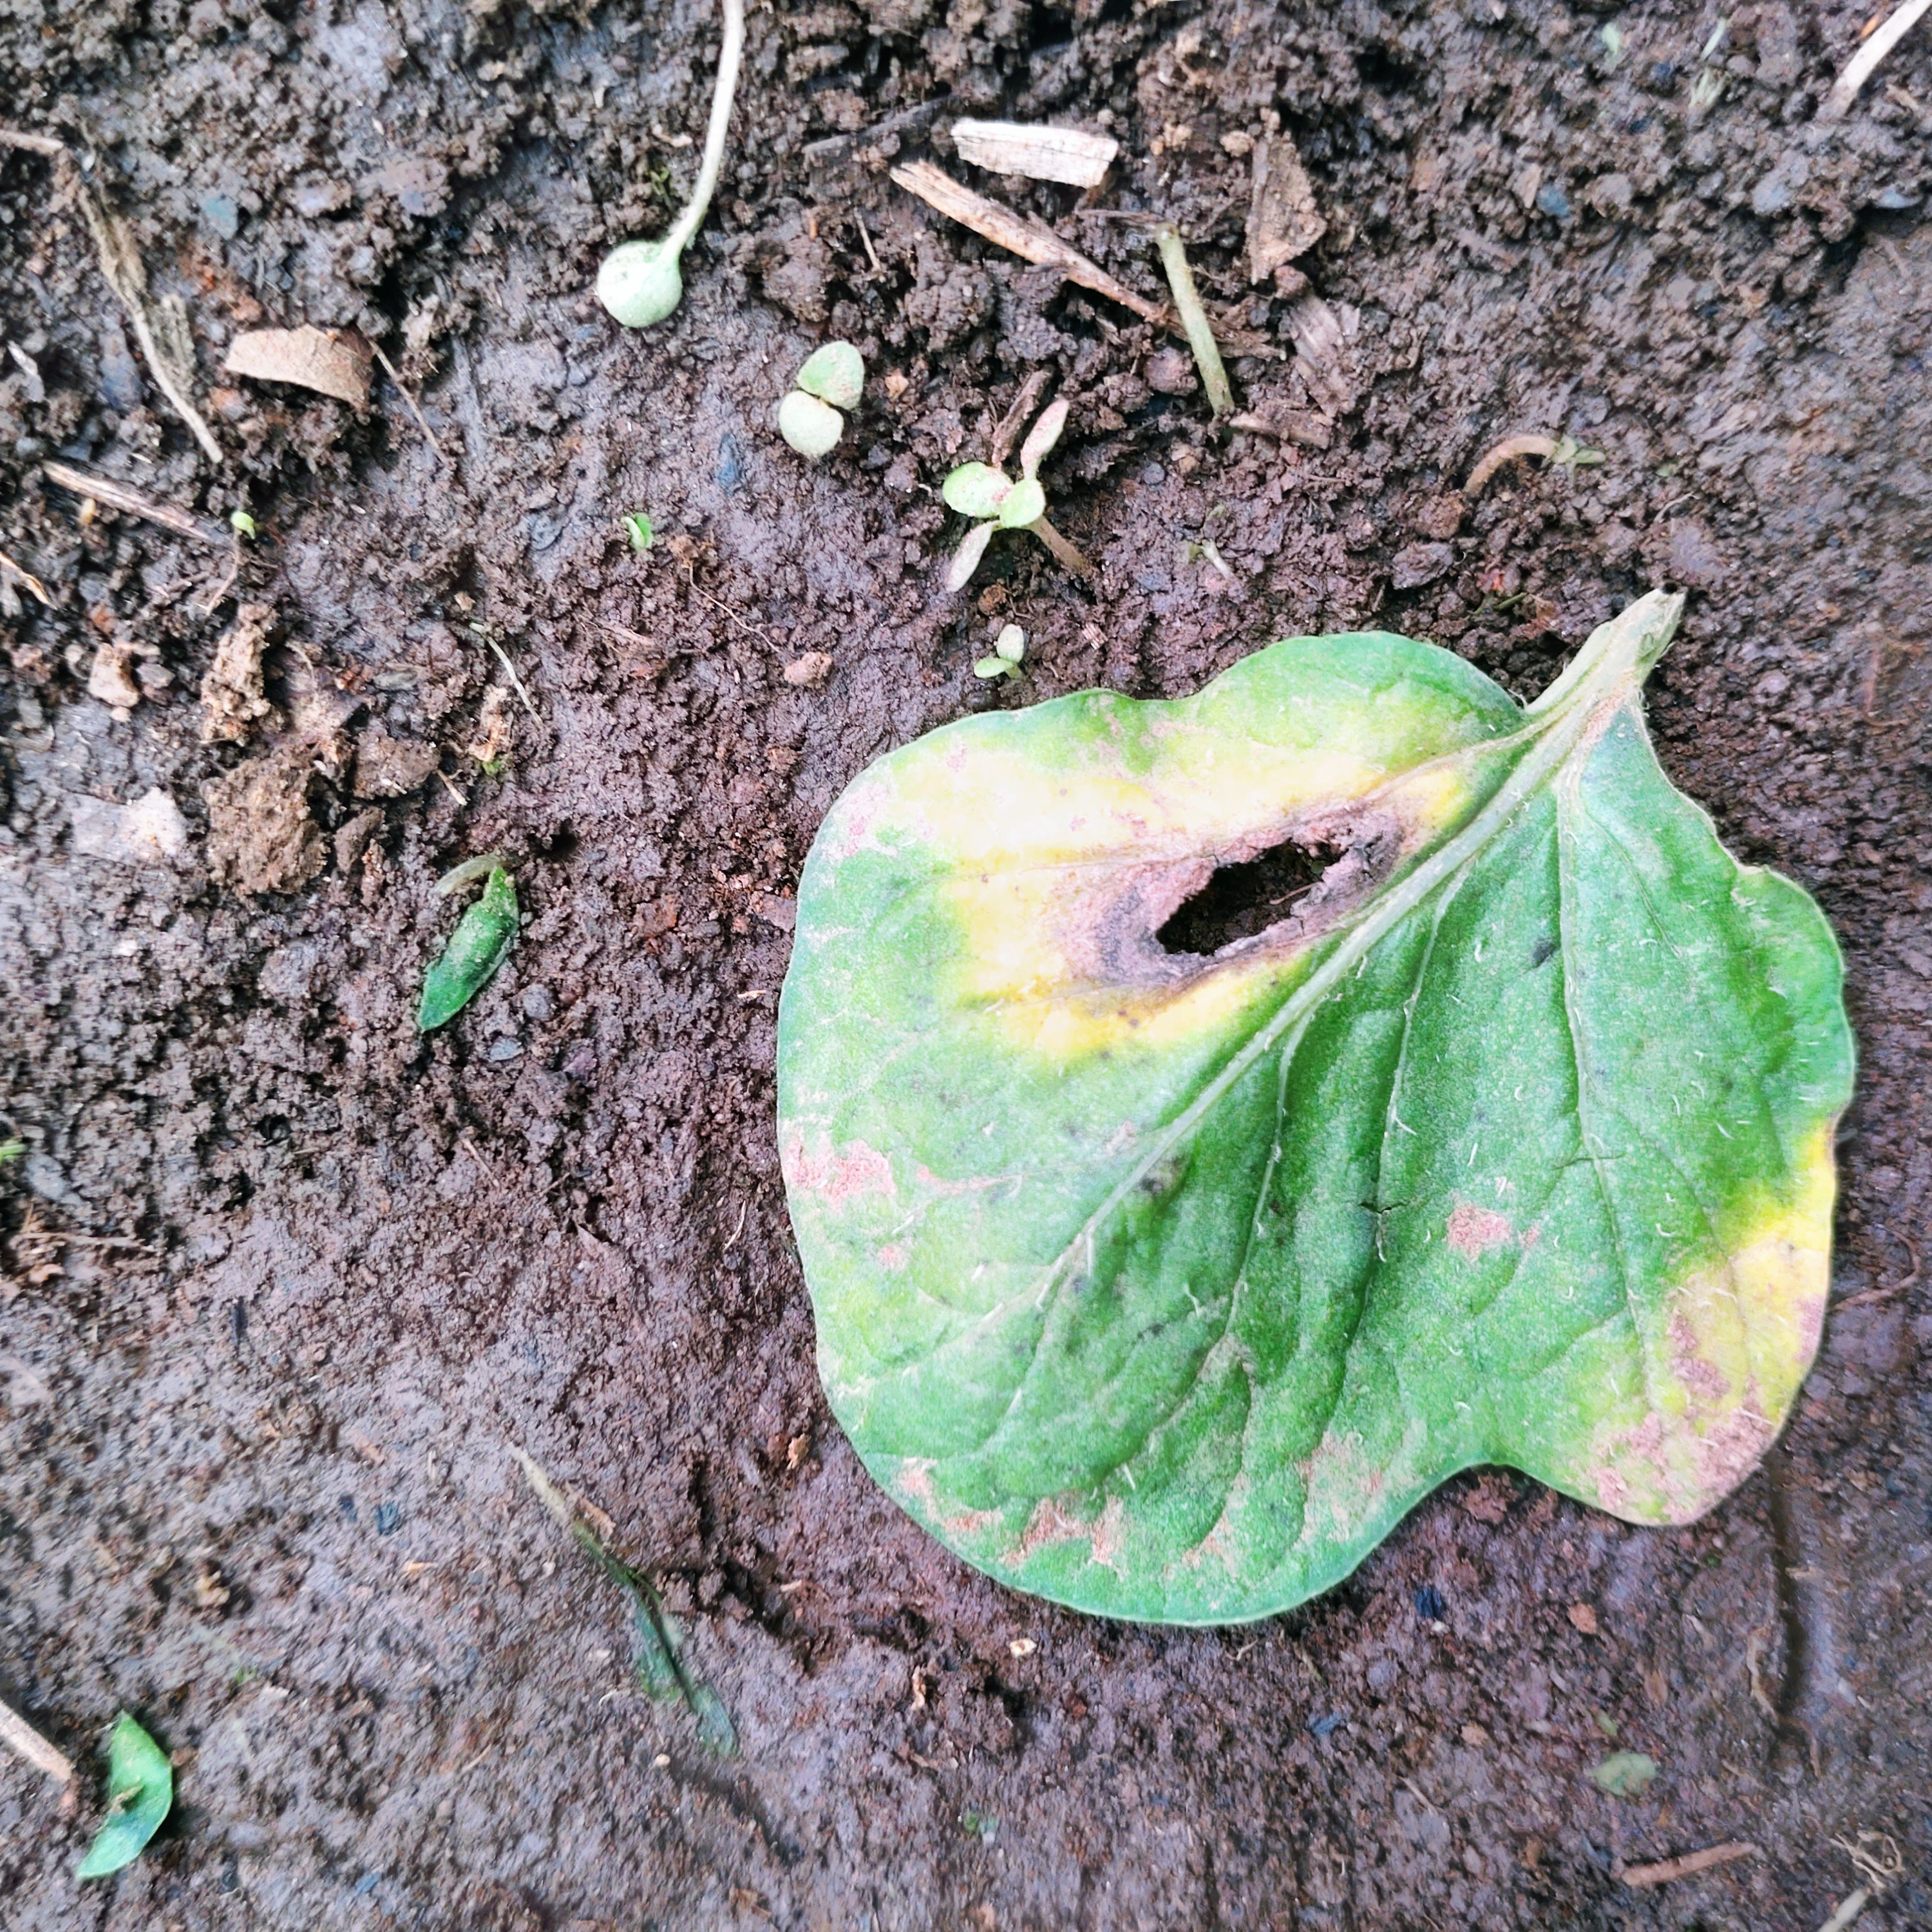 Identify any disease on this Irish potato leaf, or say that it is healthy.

late blight
